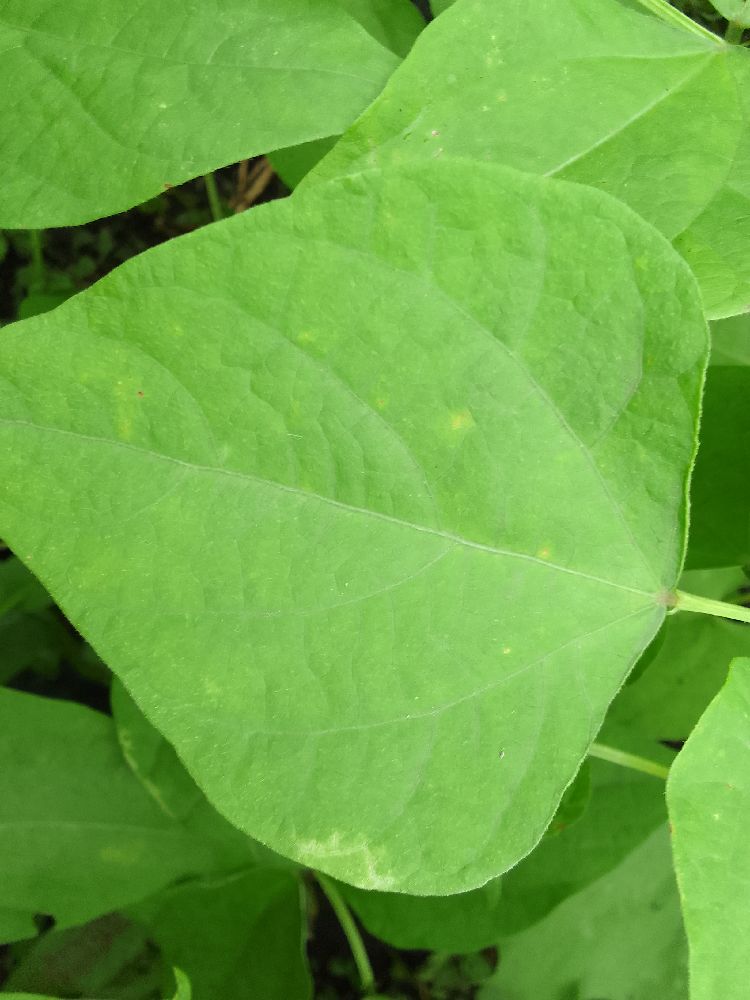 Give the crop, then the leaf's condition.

common bean, healthy
